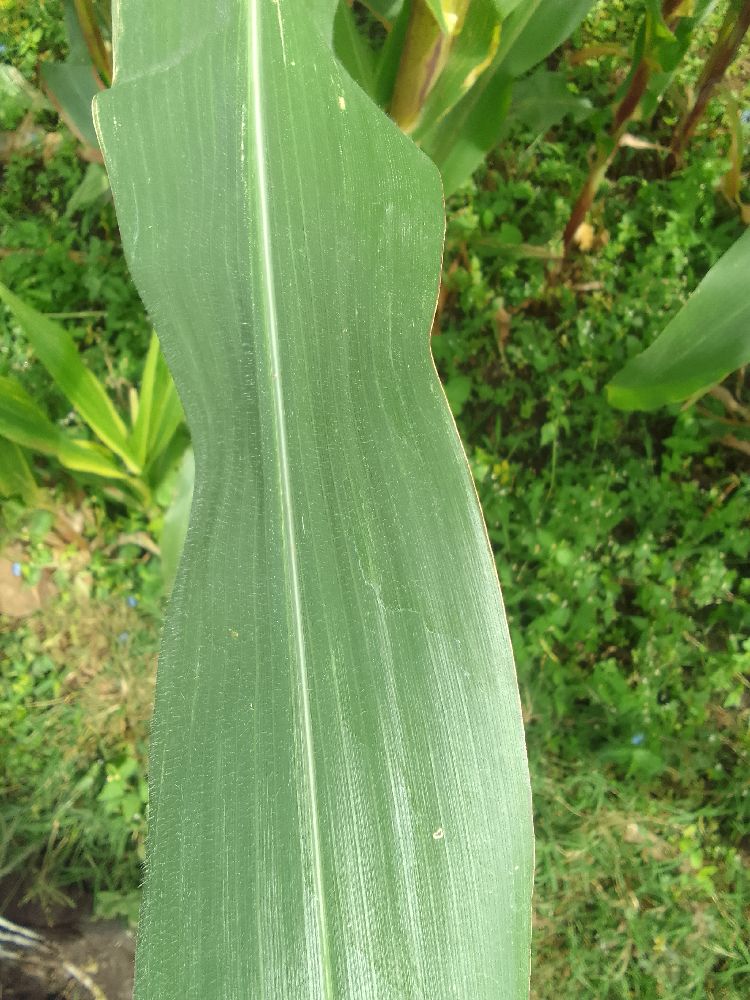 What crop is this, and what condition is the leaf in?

maize, healthy
